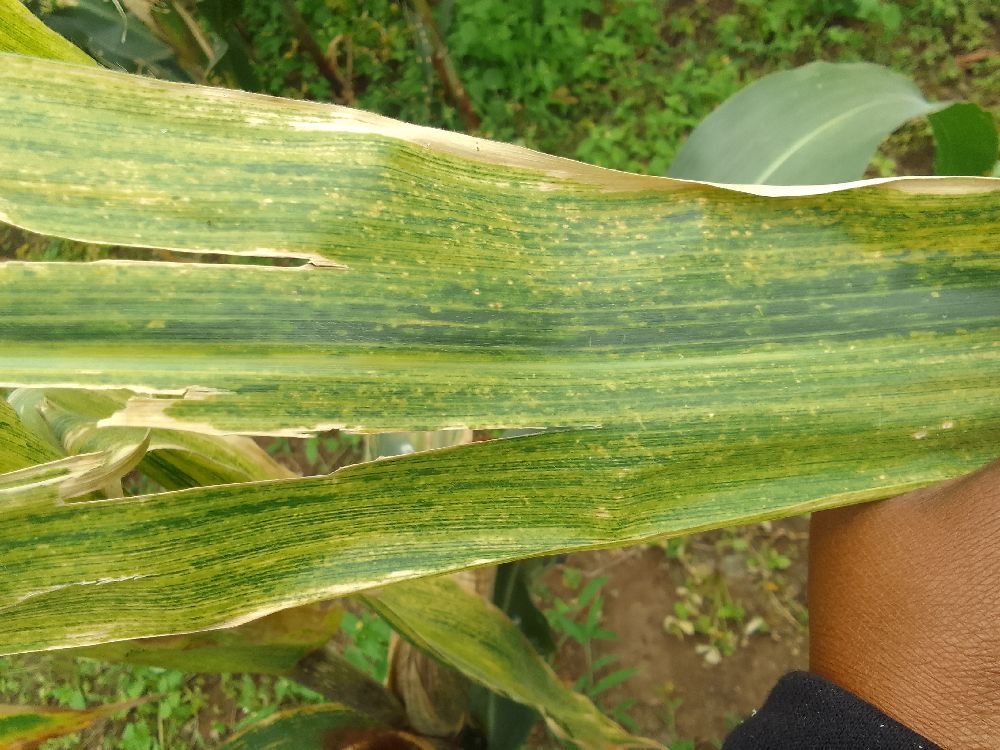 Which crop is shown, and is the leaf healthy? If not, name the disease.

maize, maize lethal necrosis
